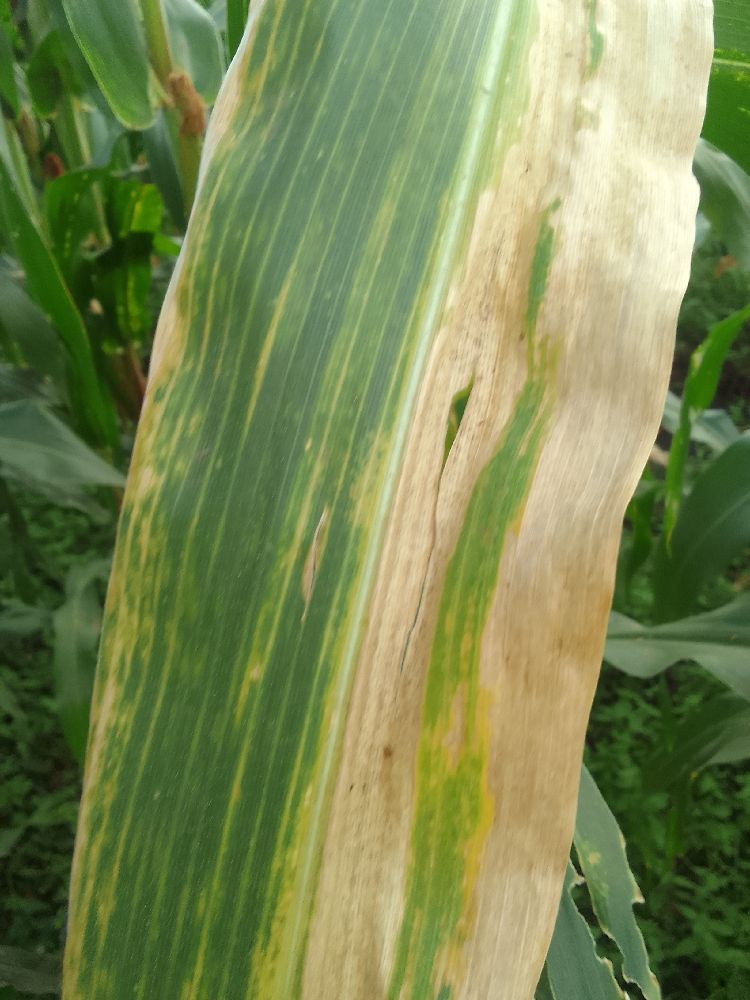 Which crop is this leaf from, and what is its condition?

maize, maize lethal necrosis
